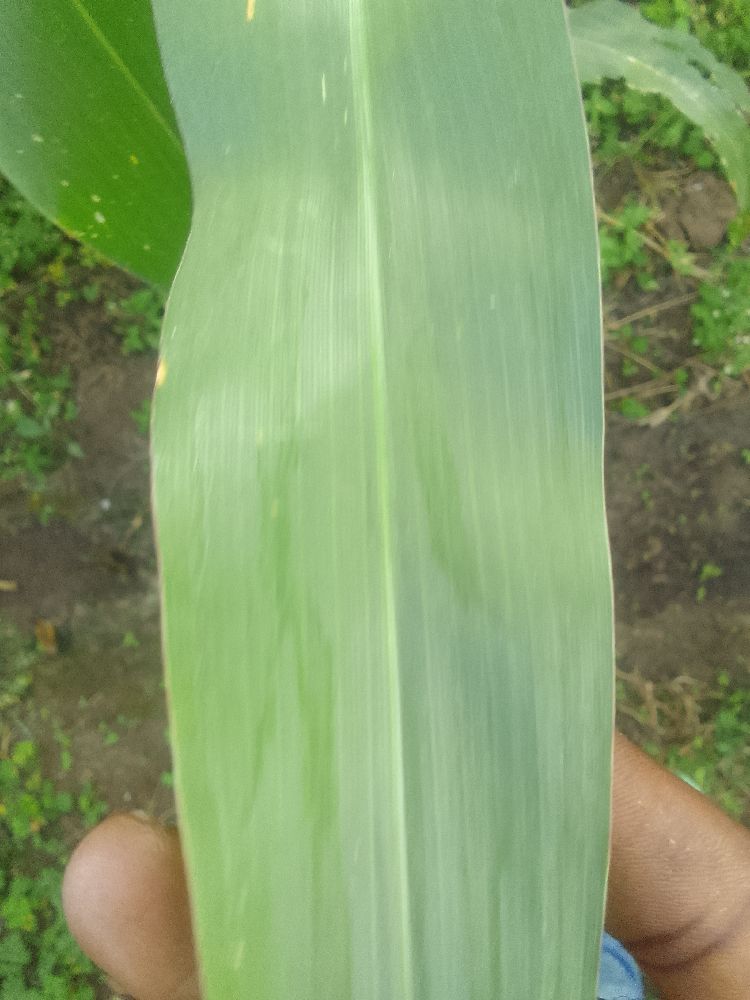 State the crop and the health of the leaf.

maize, healthy
